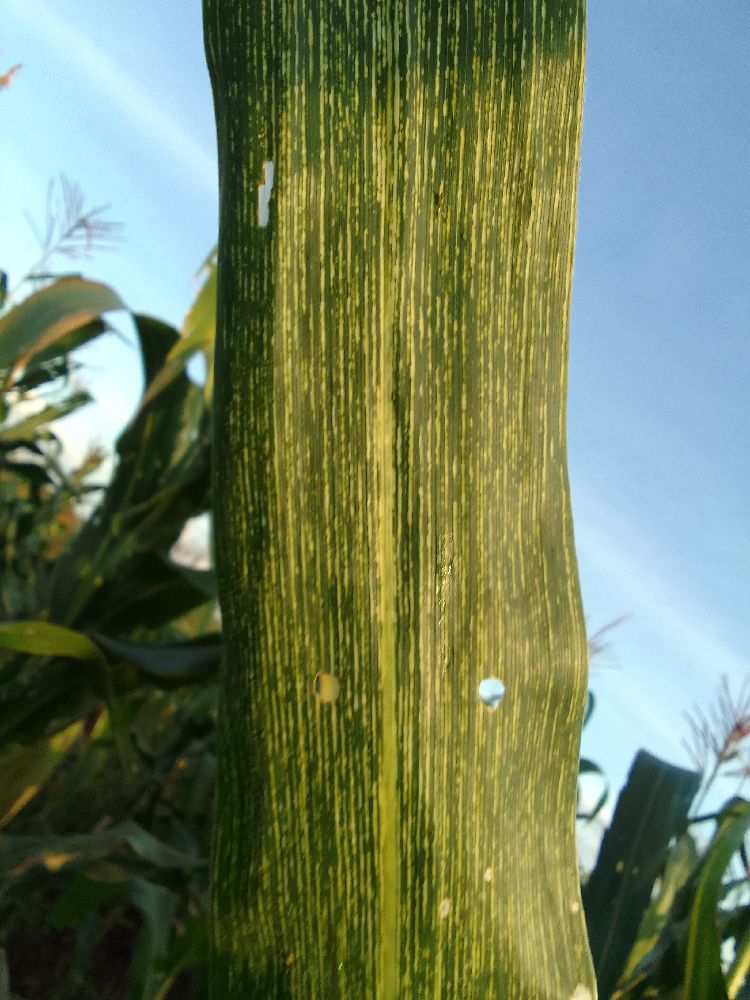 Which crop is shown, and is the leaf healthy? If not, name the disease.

maize, maize streak virus
